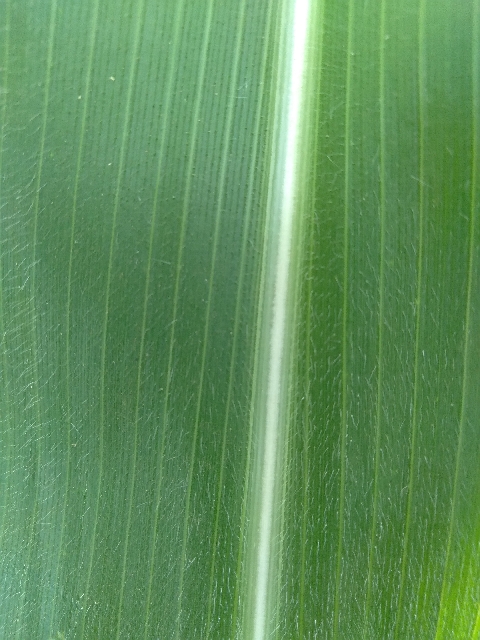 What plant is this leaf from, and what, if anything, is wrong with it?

maize, healthy
